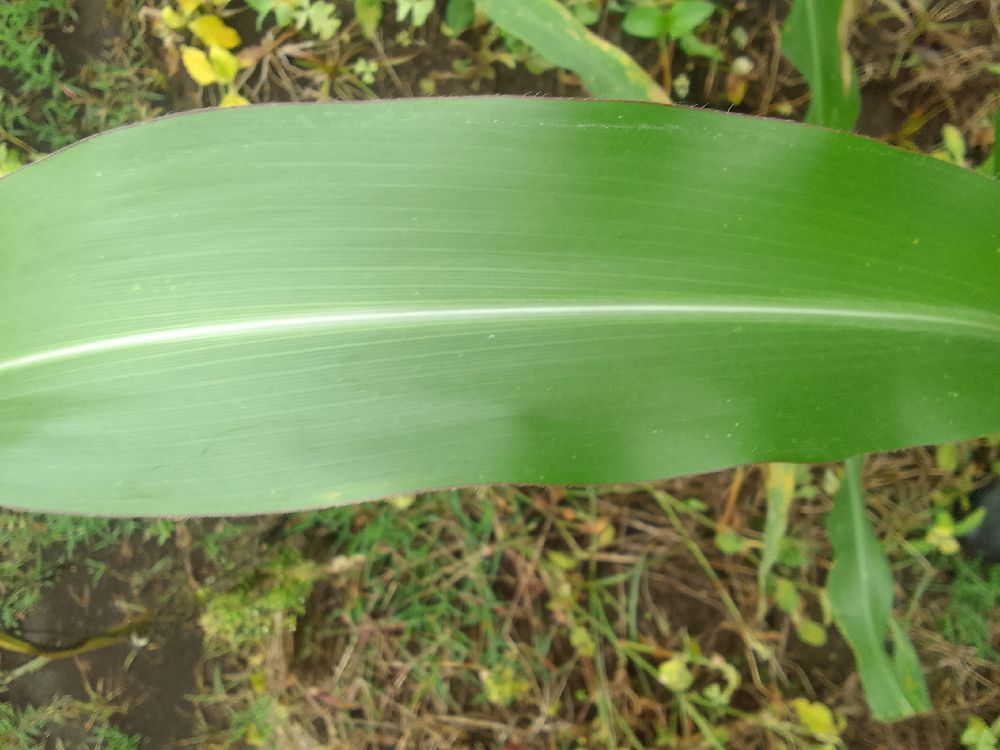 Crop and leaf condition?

maize, healthy
